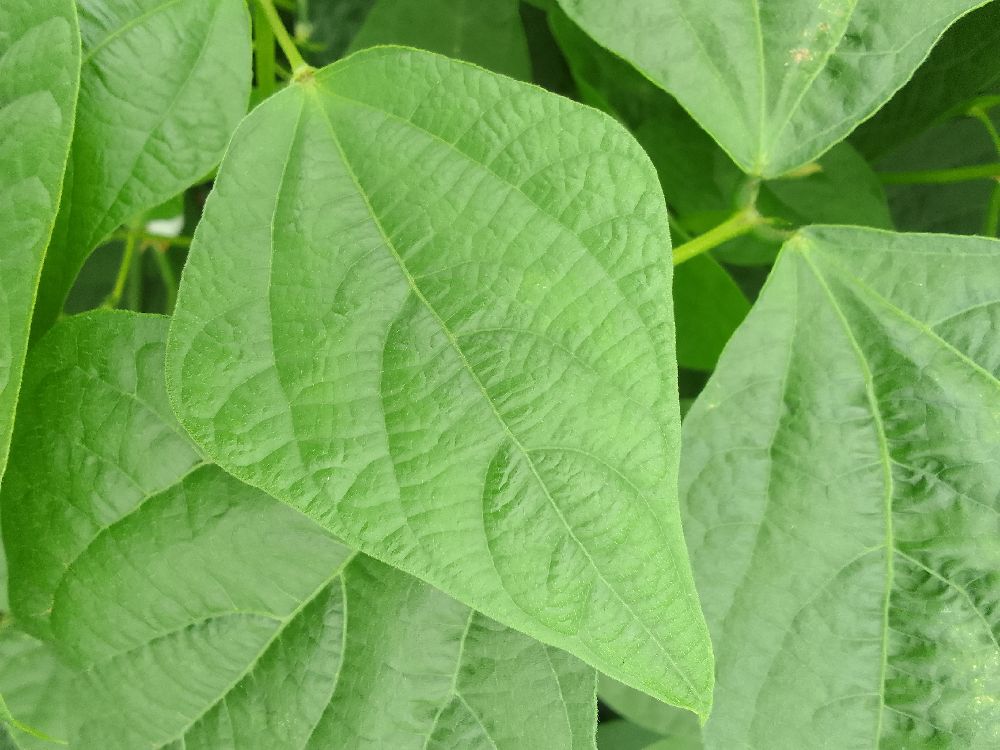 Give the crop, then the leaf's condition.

common bean, healthy
